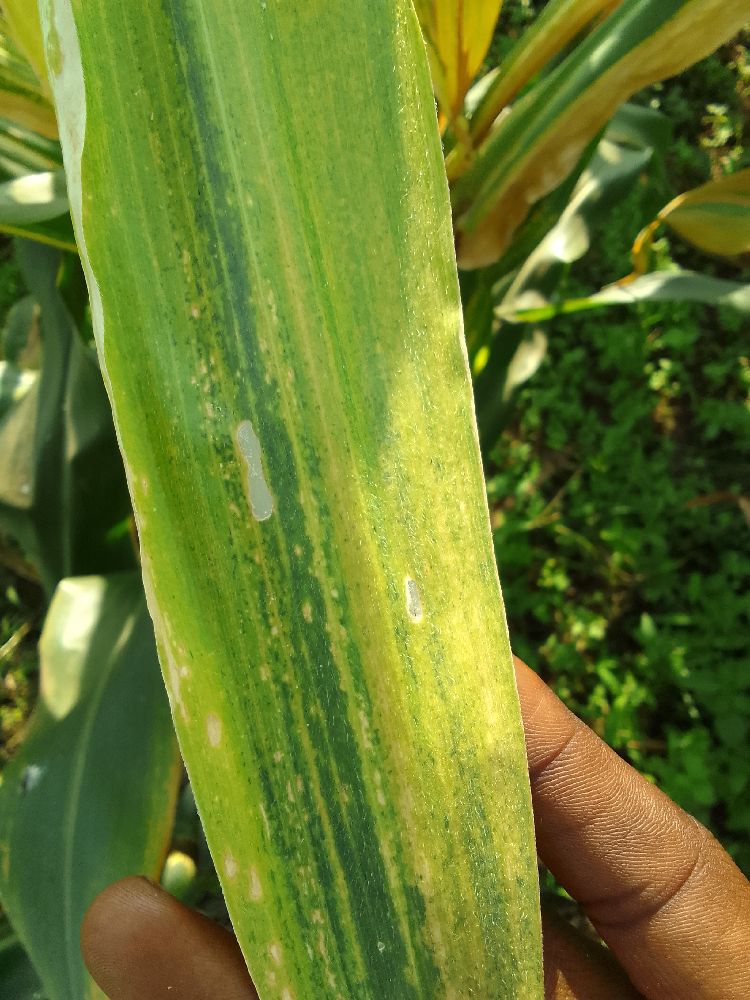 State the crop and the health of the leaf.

maize, maize lethal necrosis
